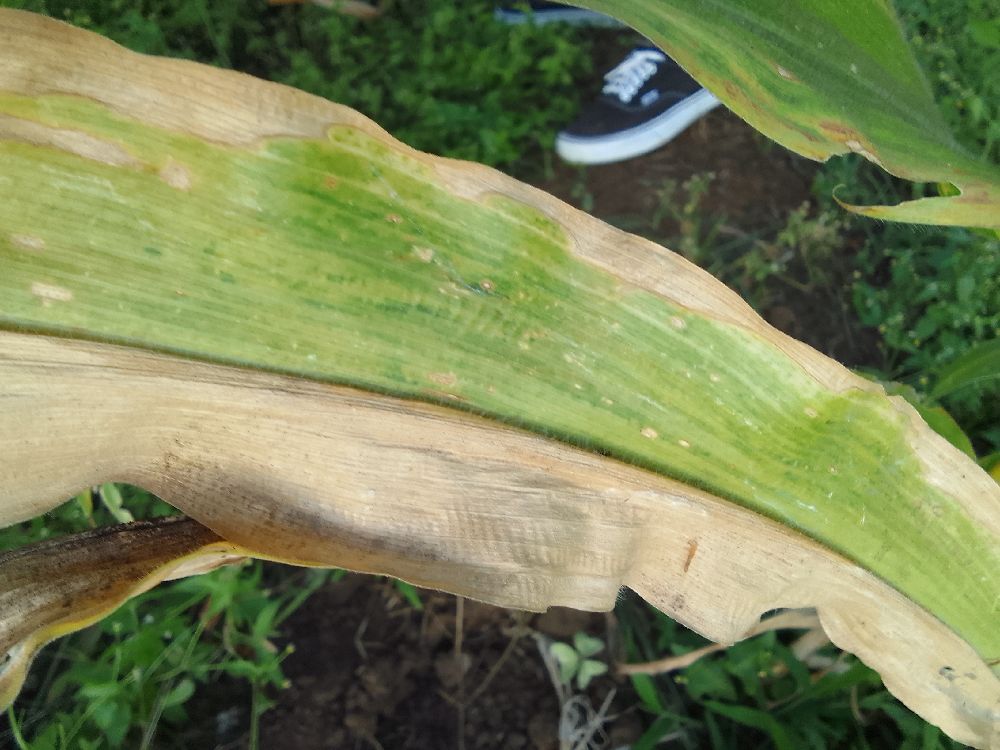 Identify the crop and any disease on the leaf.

maize, maize lethal necrosis
